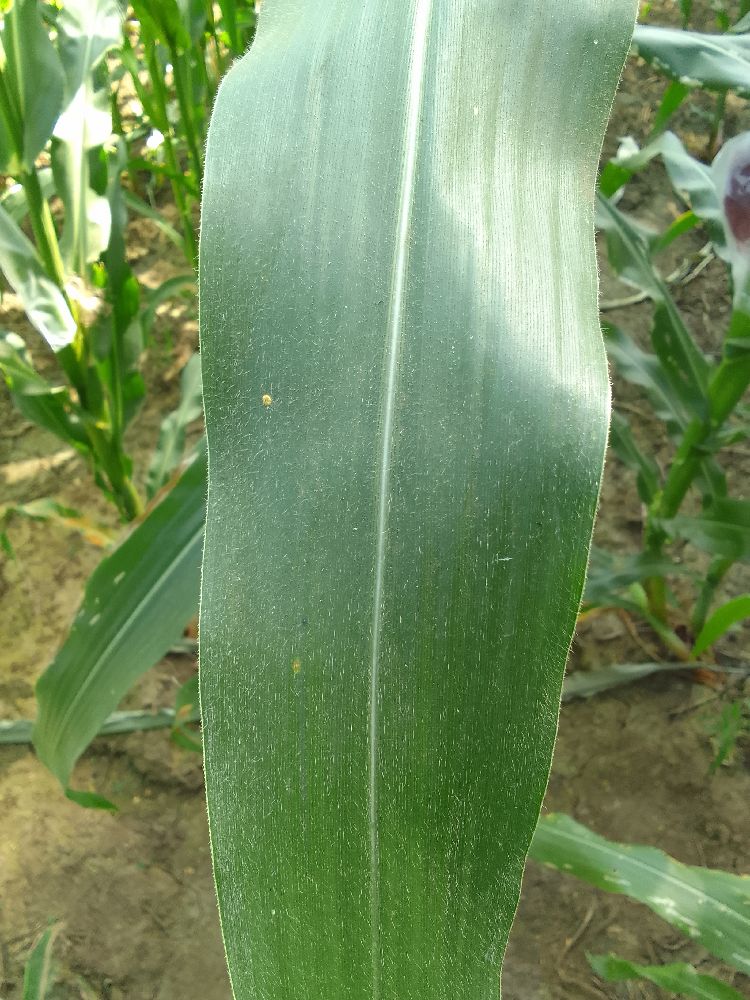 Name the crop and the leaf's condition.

maize, healthy
